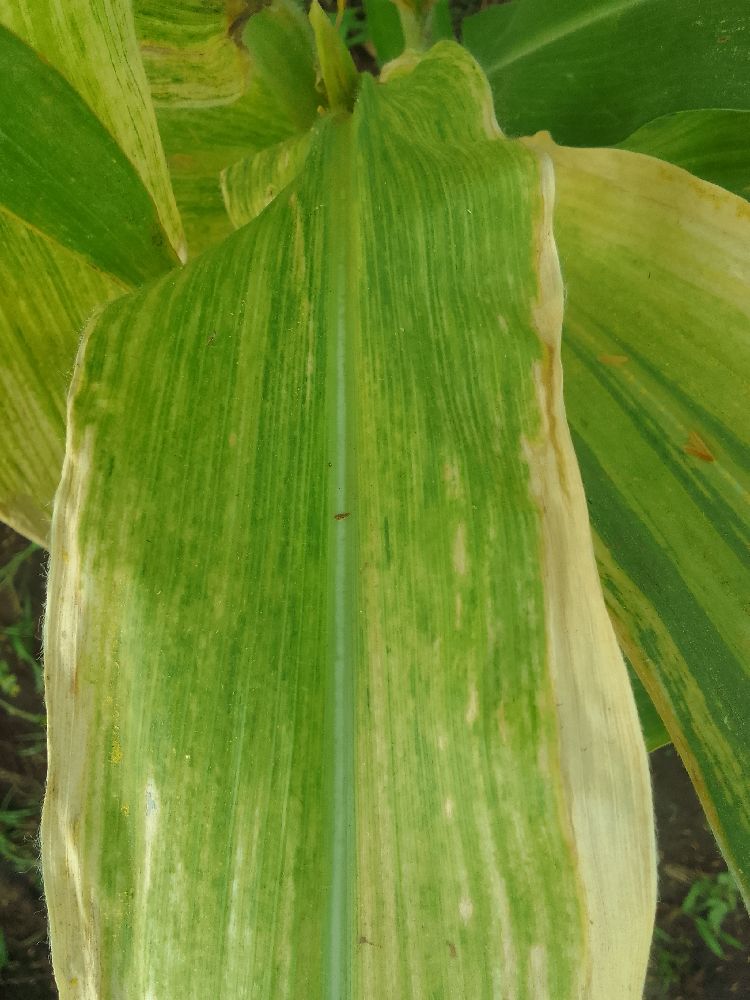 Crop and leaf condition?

maize, maize lethal necrosis
